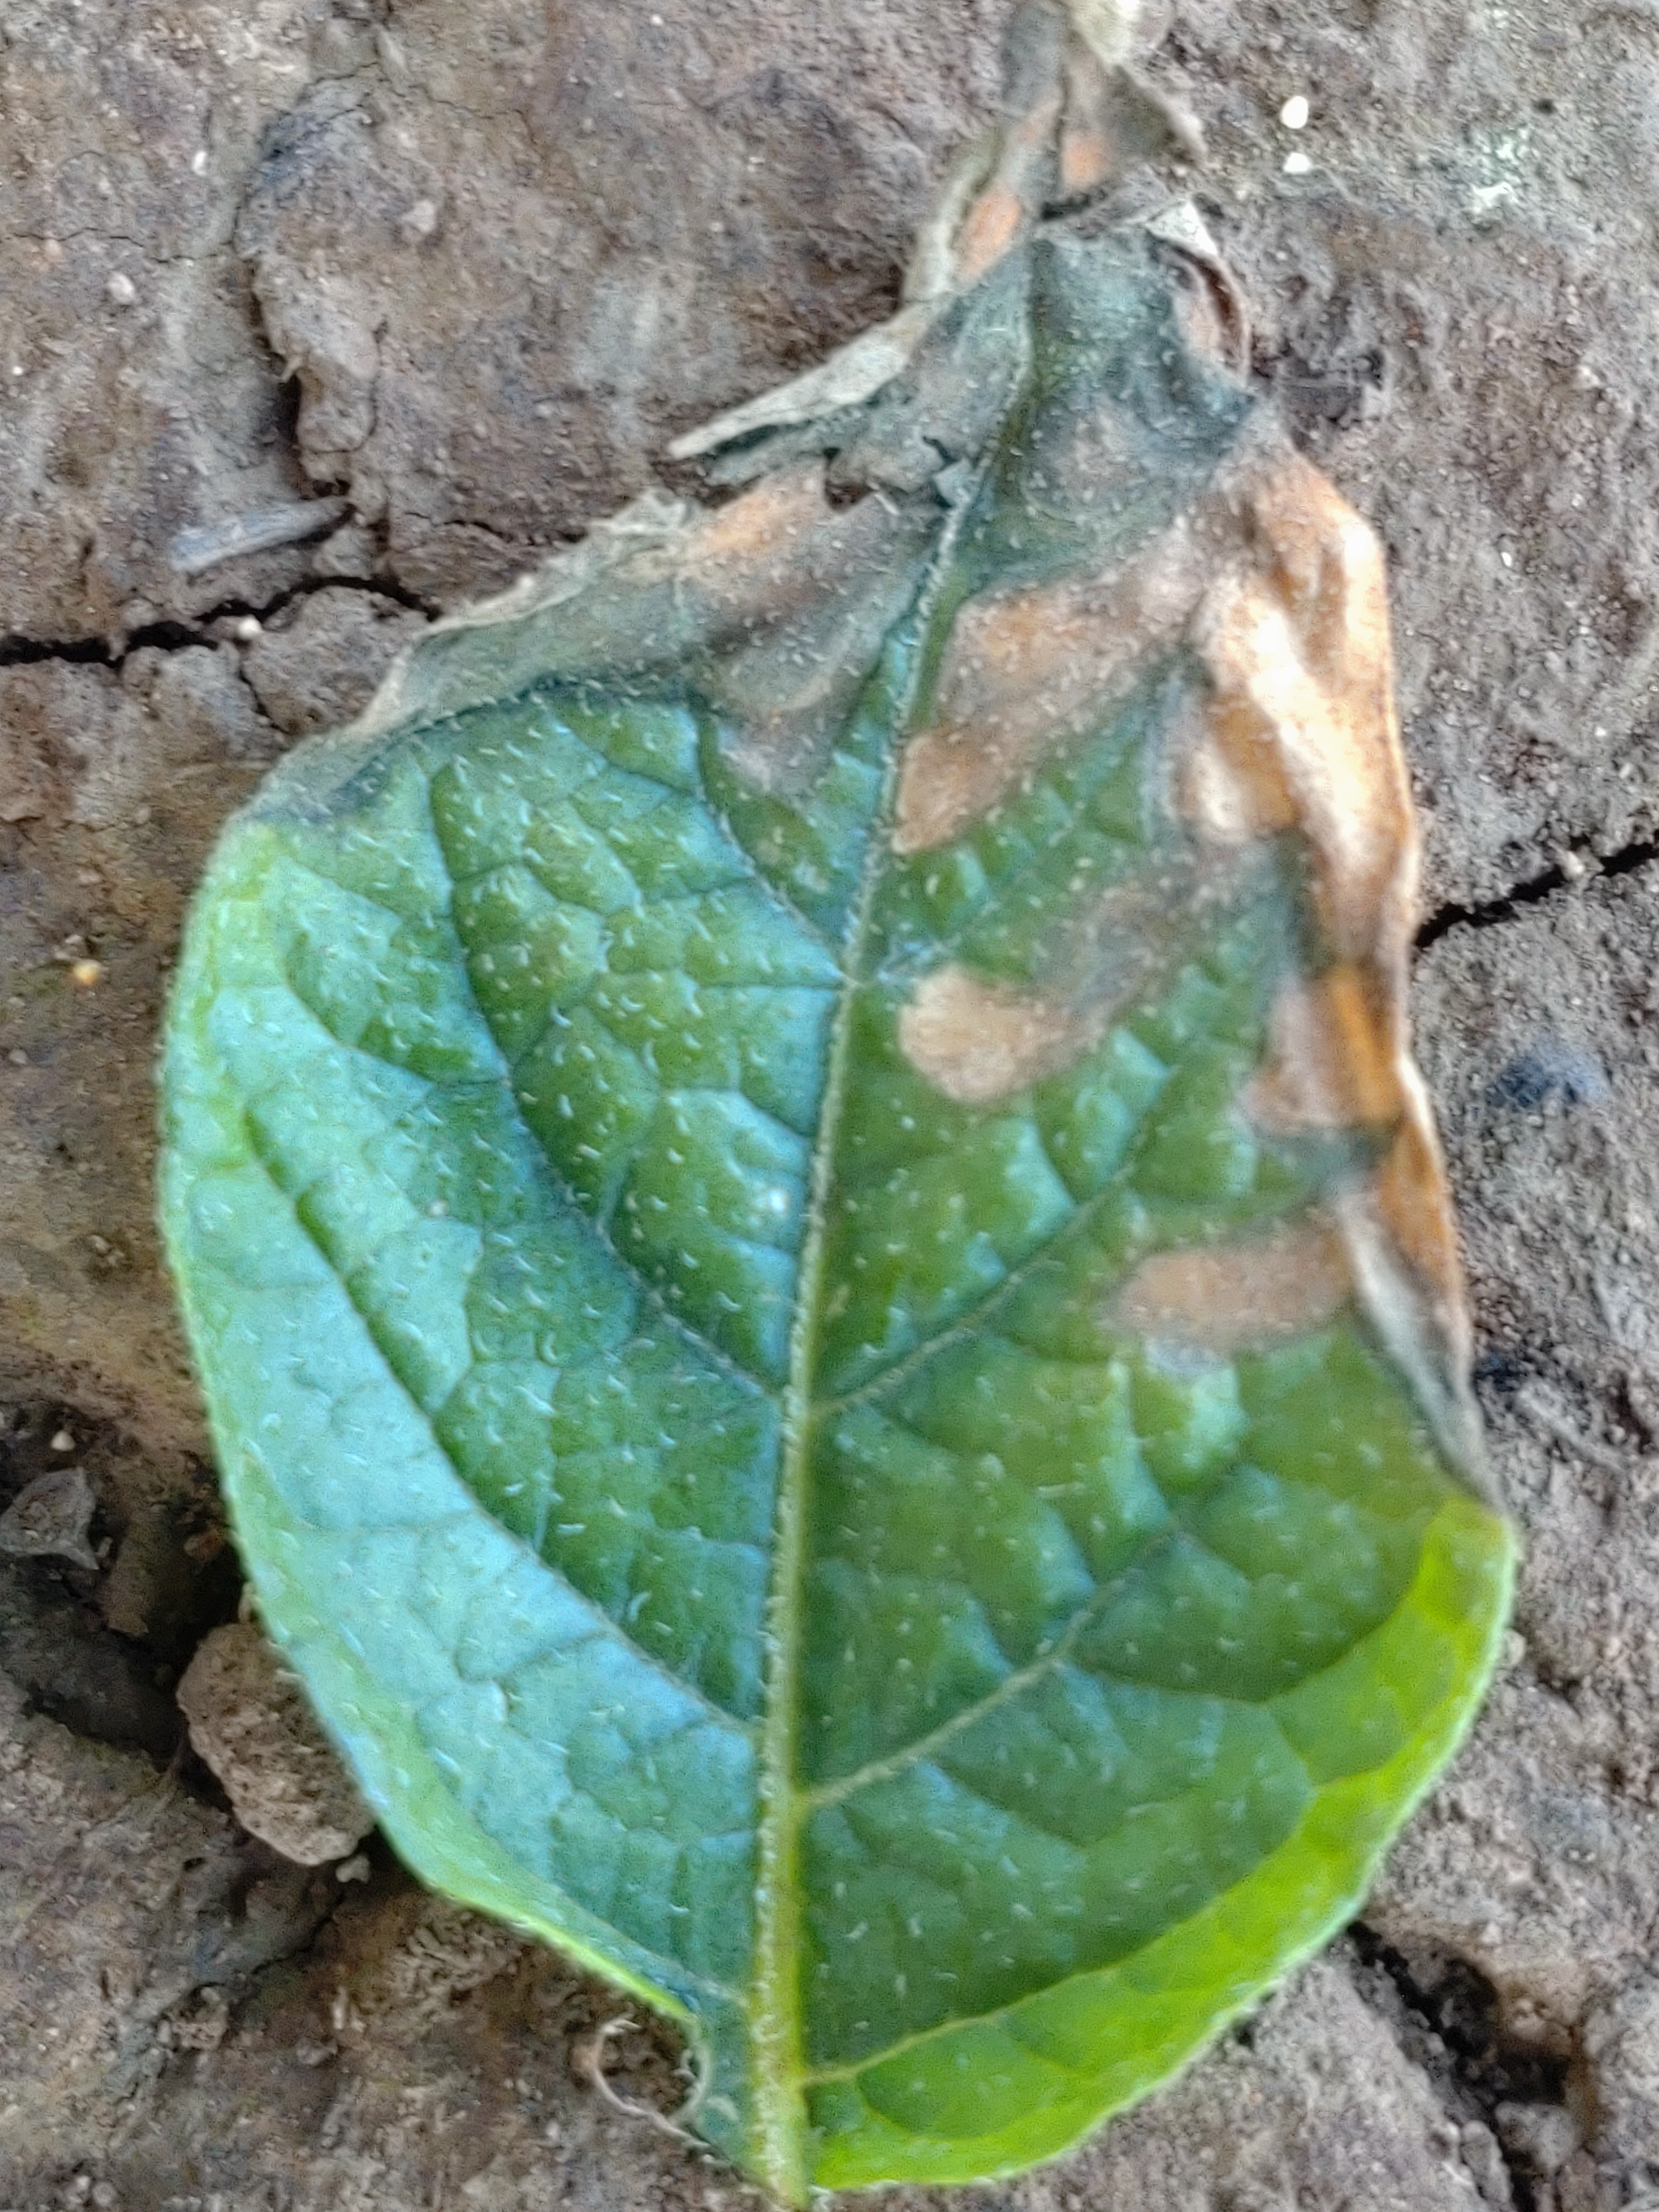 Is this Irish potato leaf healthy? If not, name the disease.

early blight
